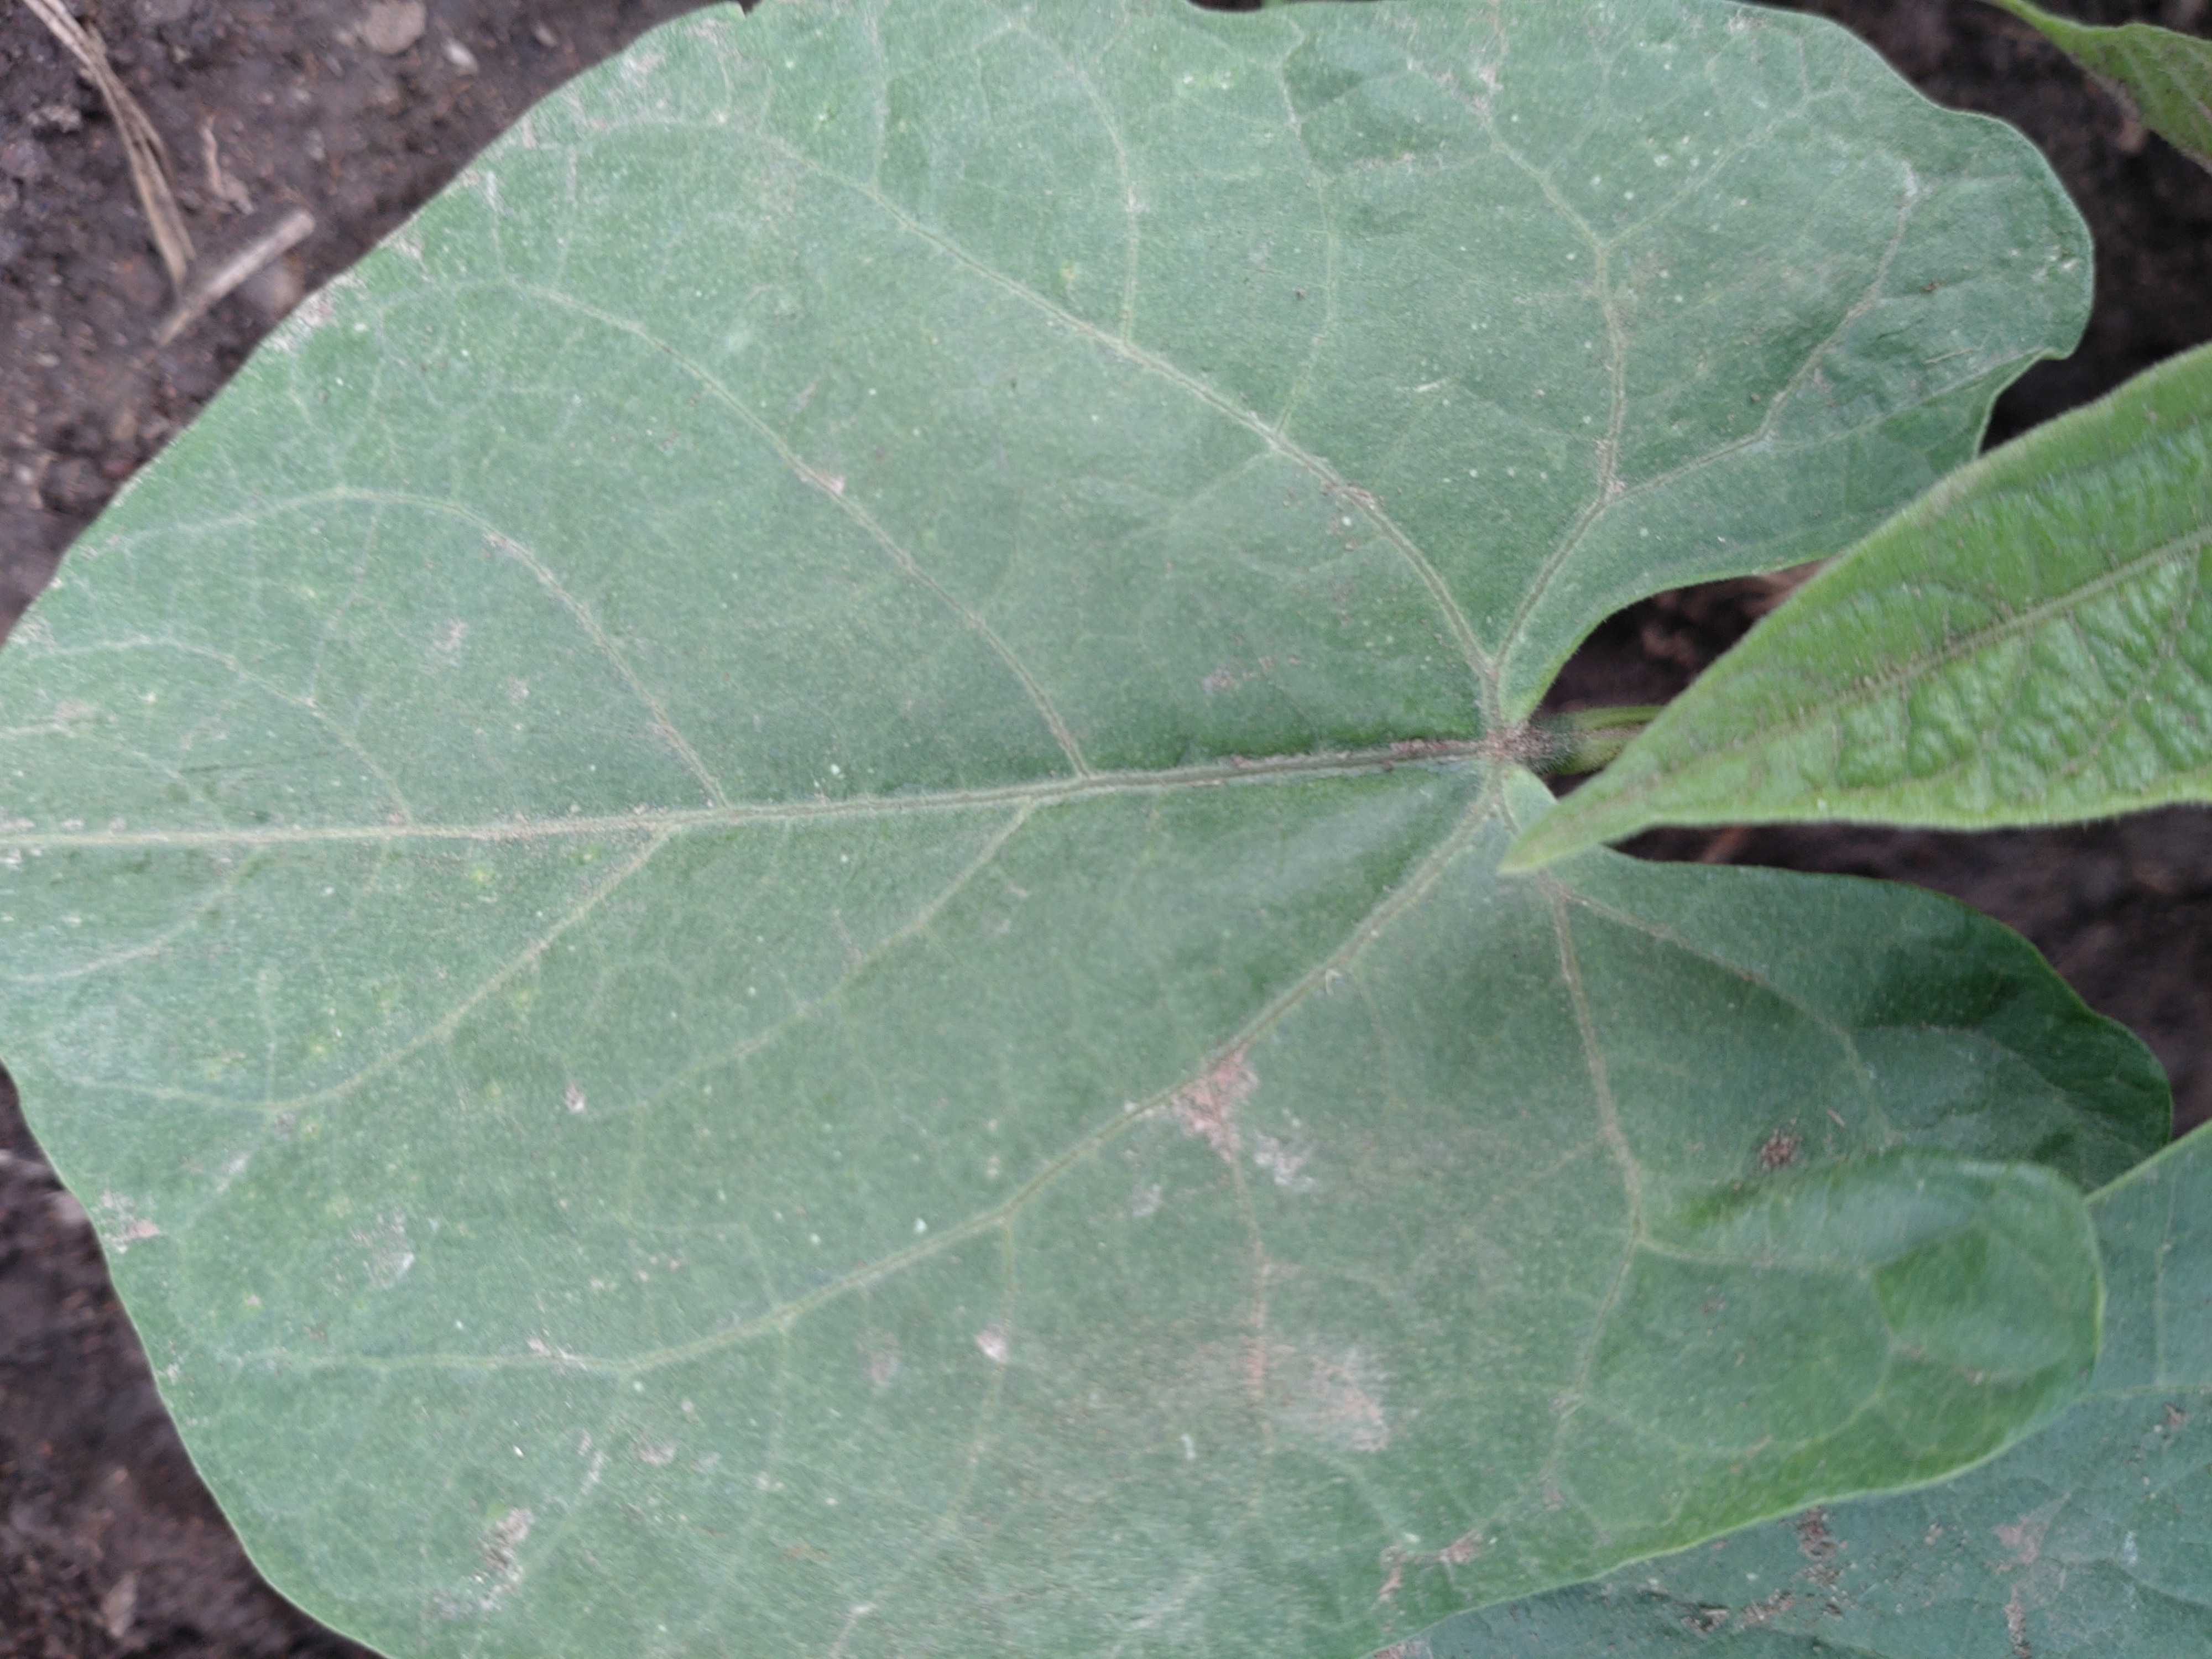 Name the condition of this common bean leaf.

healthy
